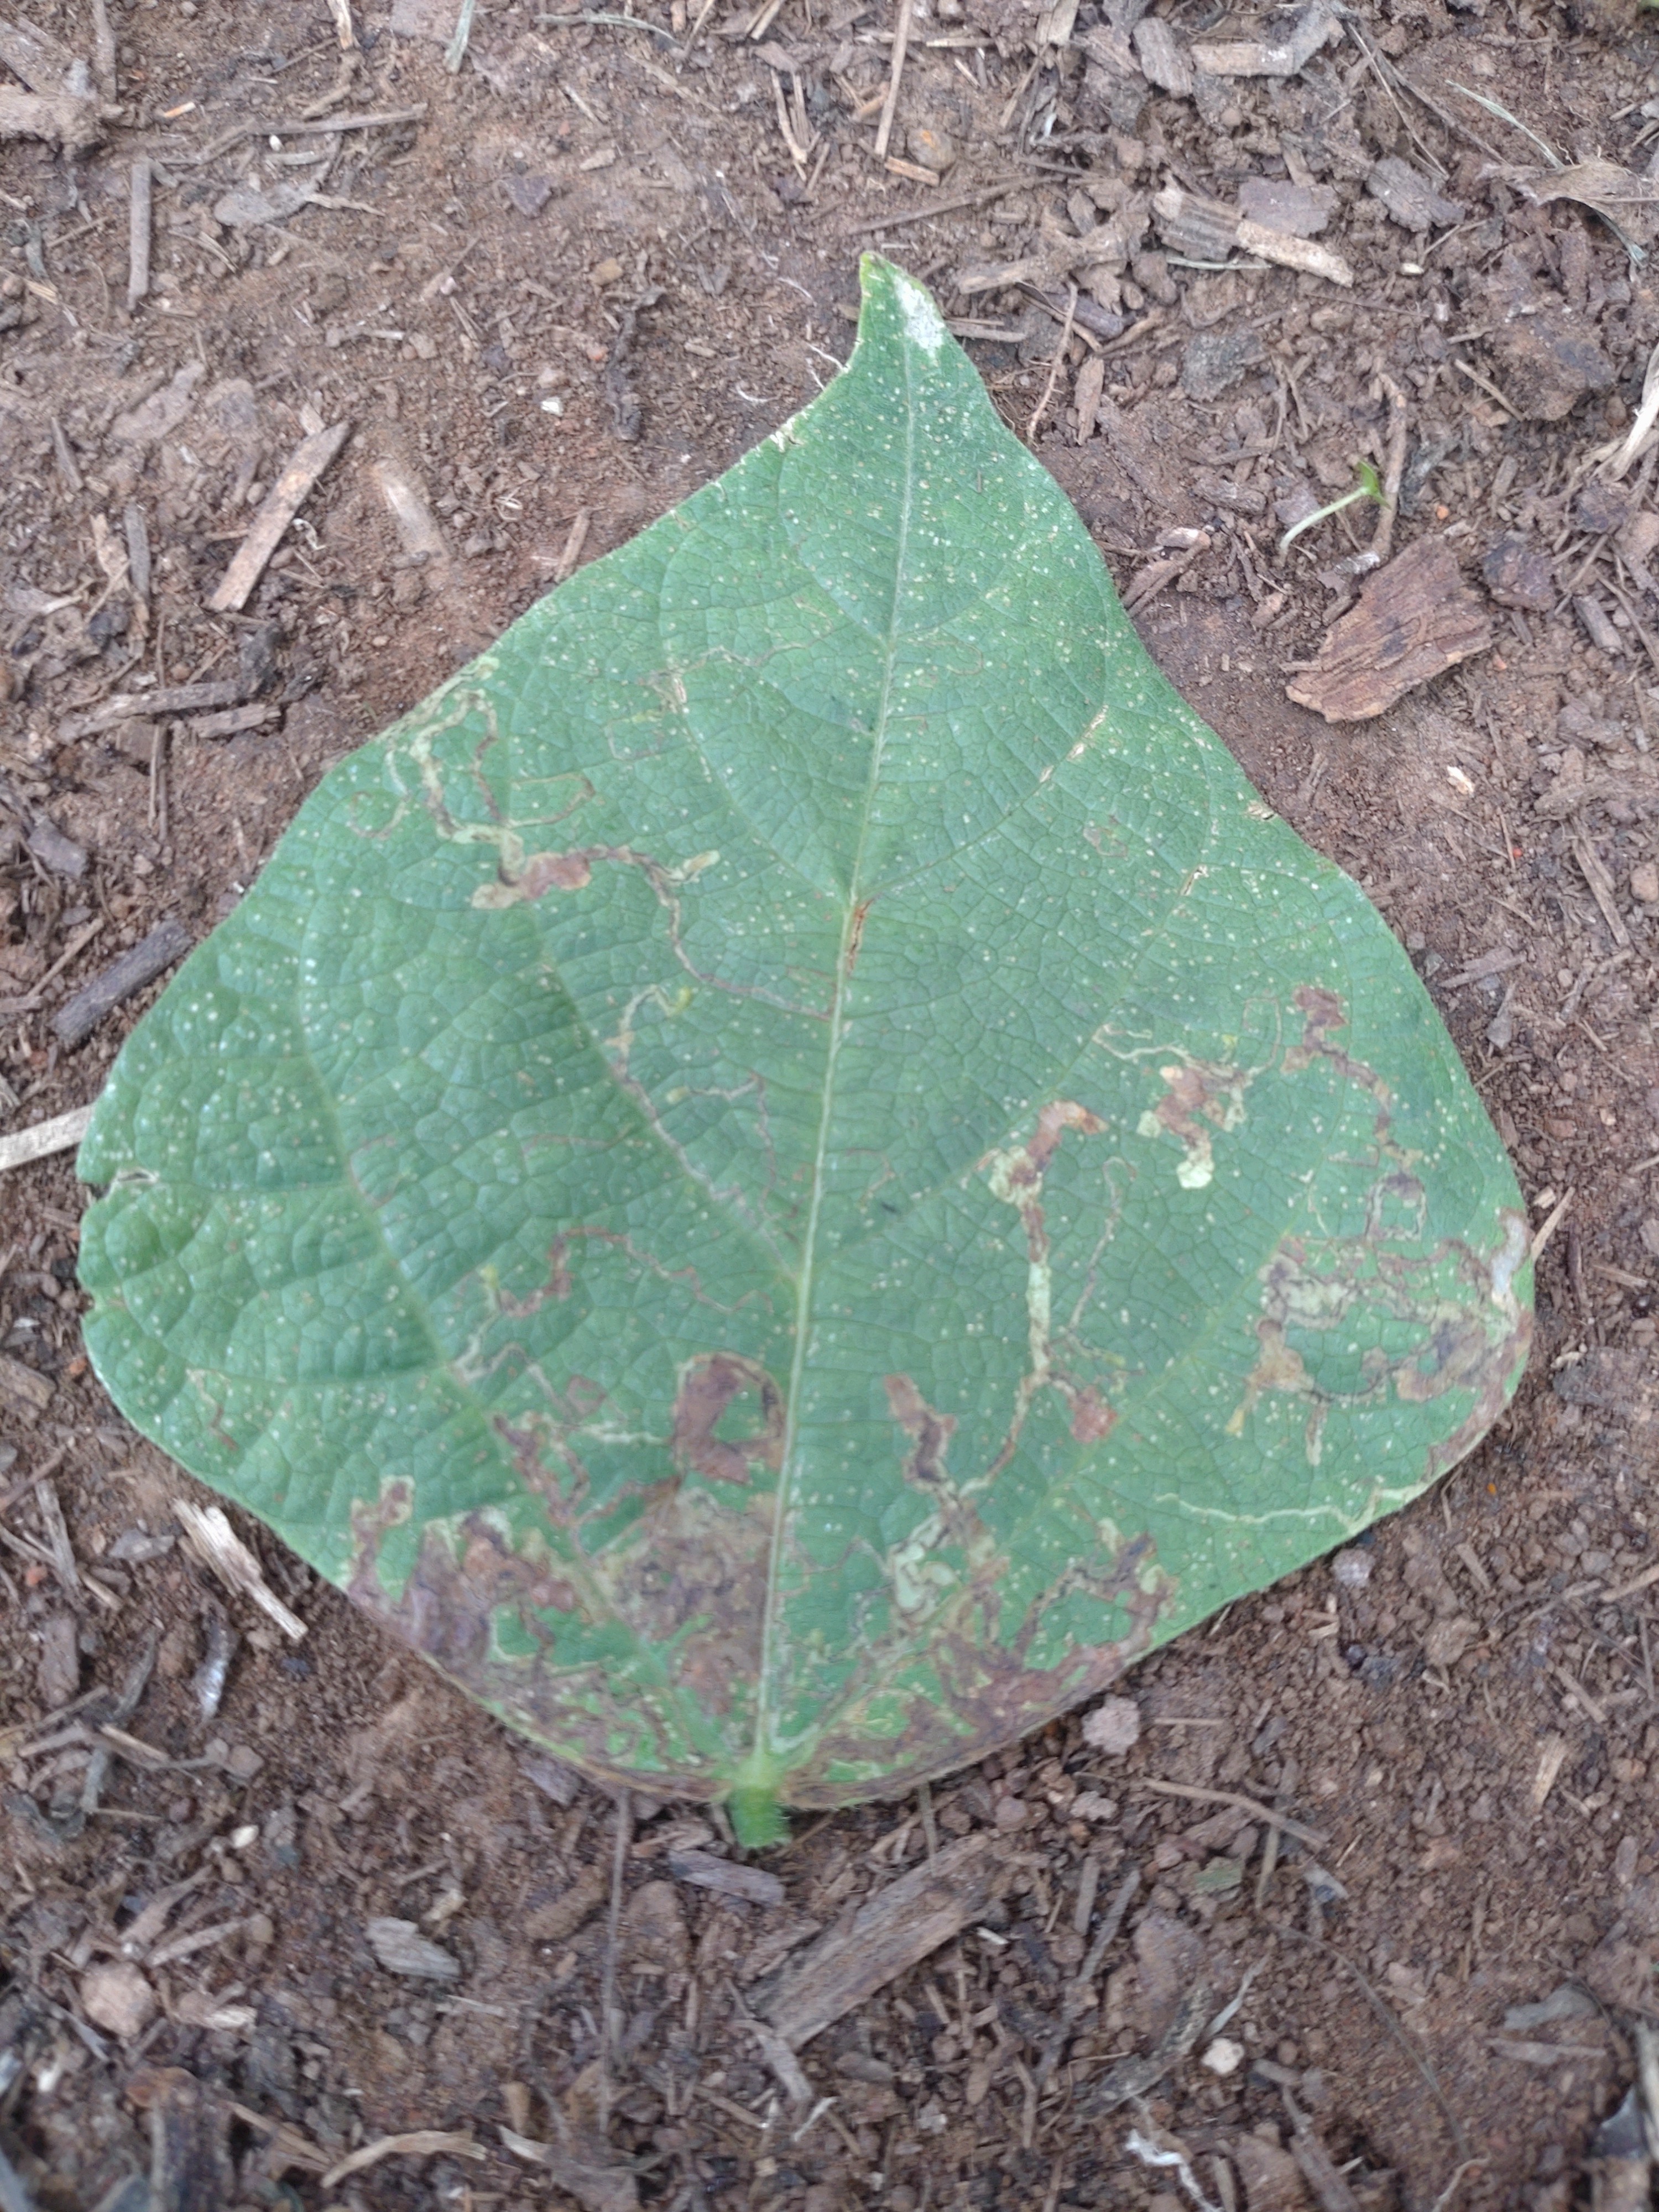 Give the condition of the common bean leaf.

anthracnose
